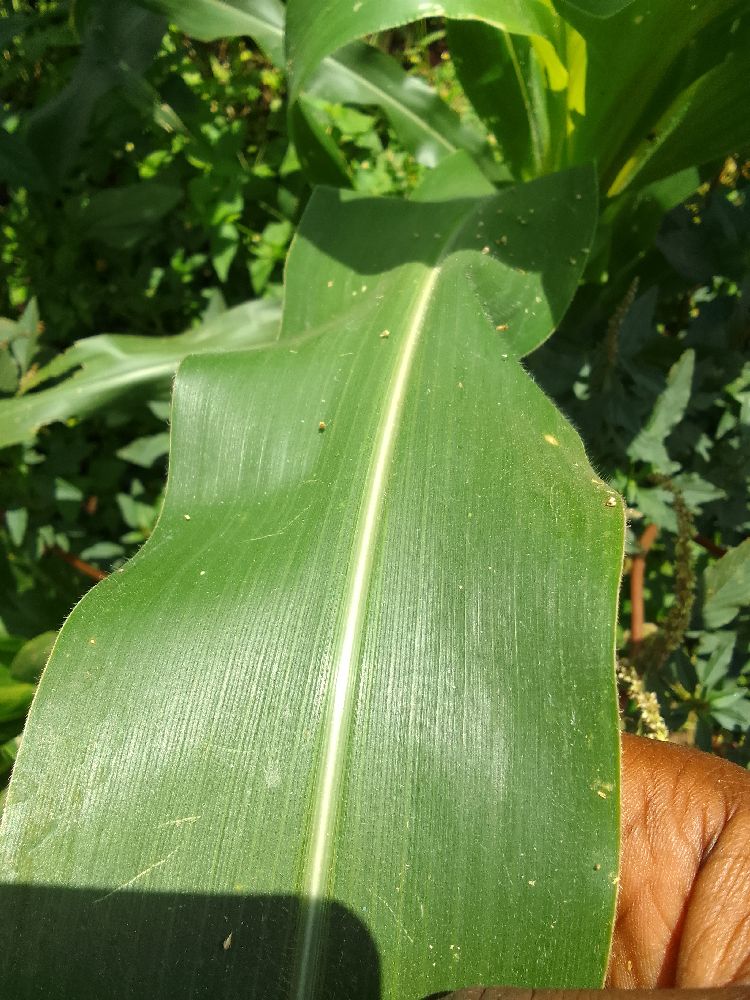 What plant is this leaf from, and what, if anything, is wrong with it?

maize, healthy
